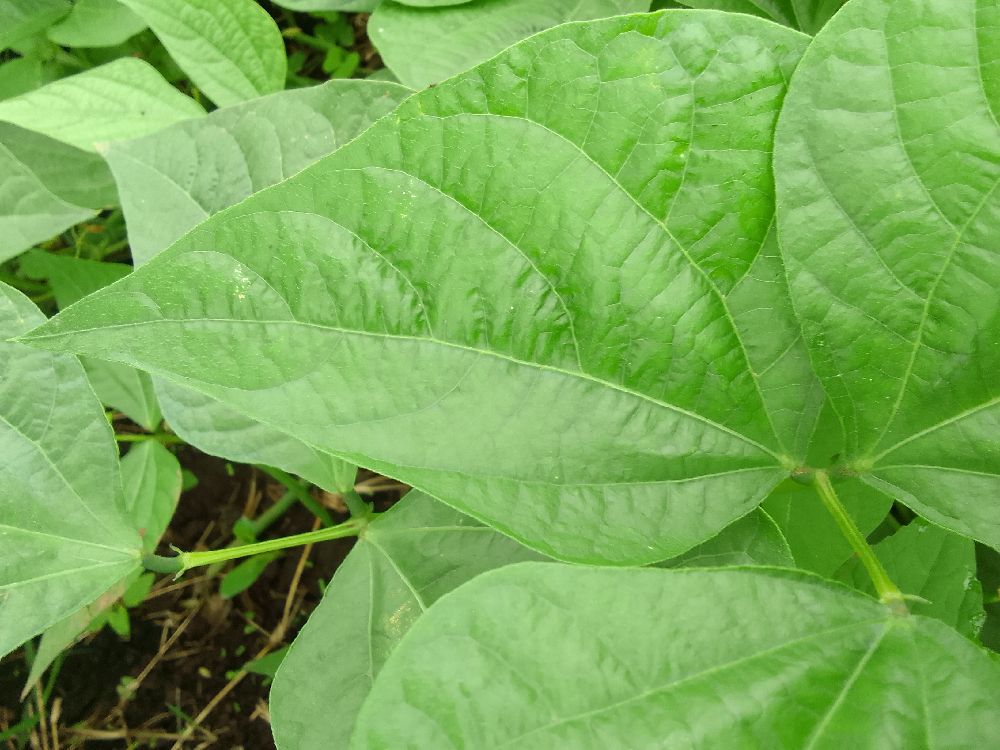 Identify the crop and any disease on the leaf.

common bean, healthy
